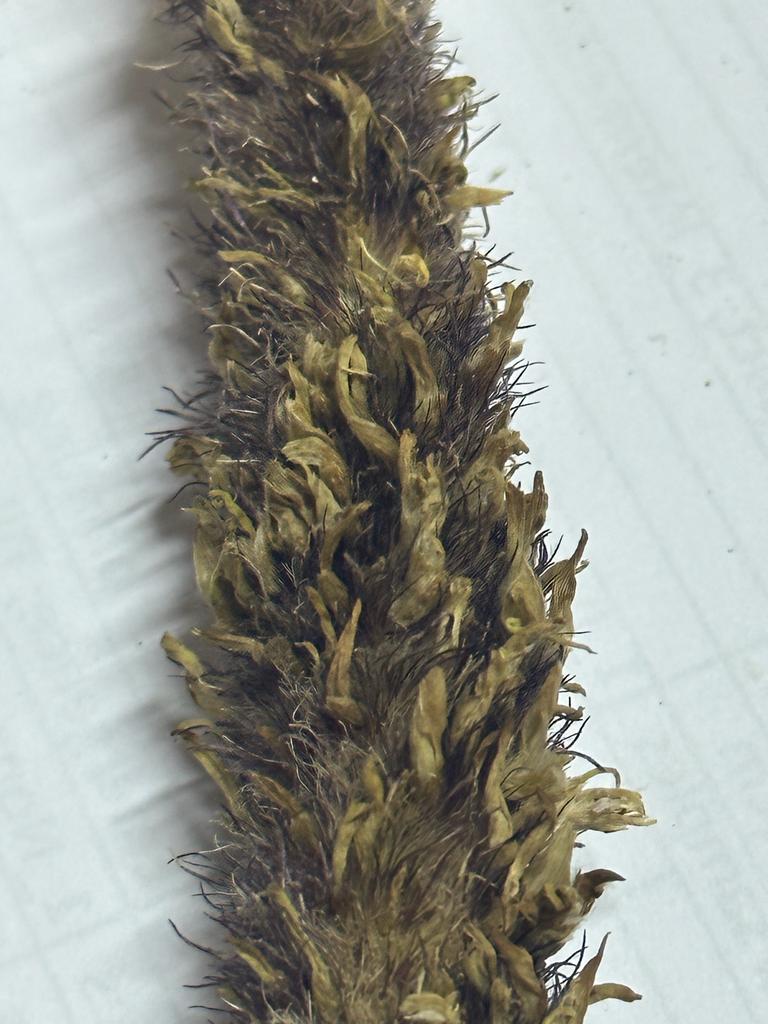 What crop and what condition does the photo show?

pearl millet, sclerospora graminicola
